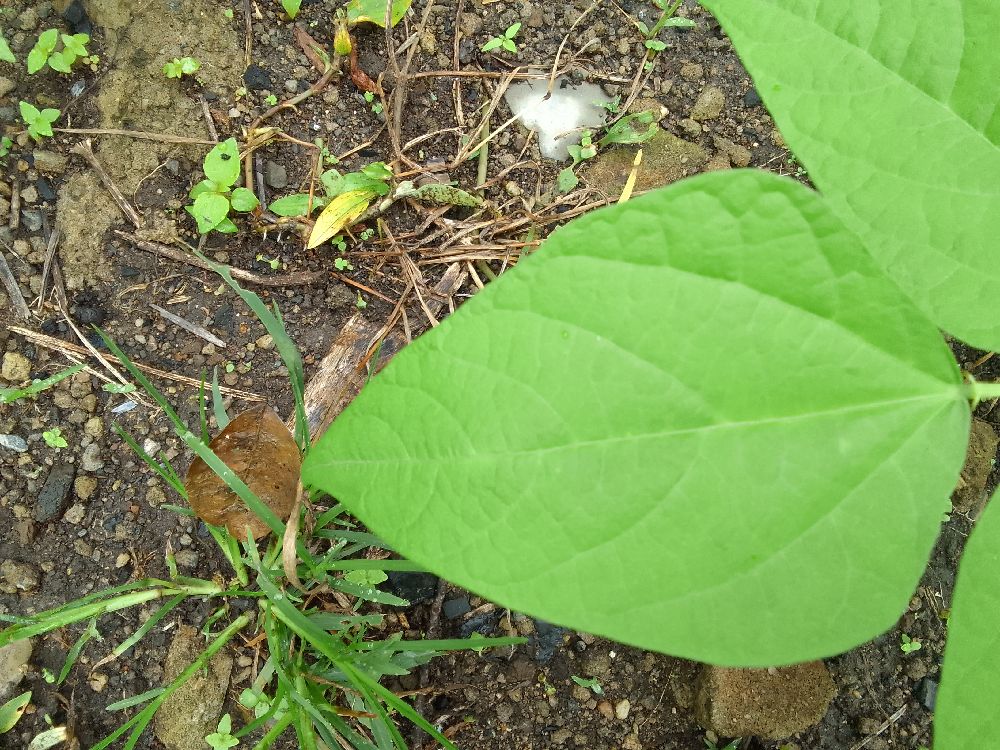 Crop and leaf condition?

common bean, healthy
